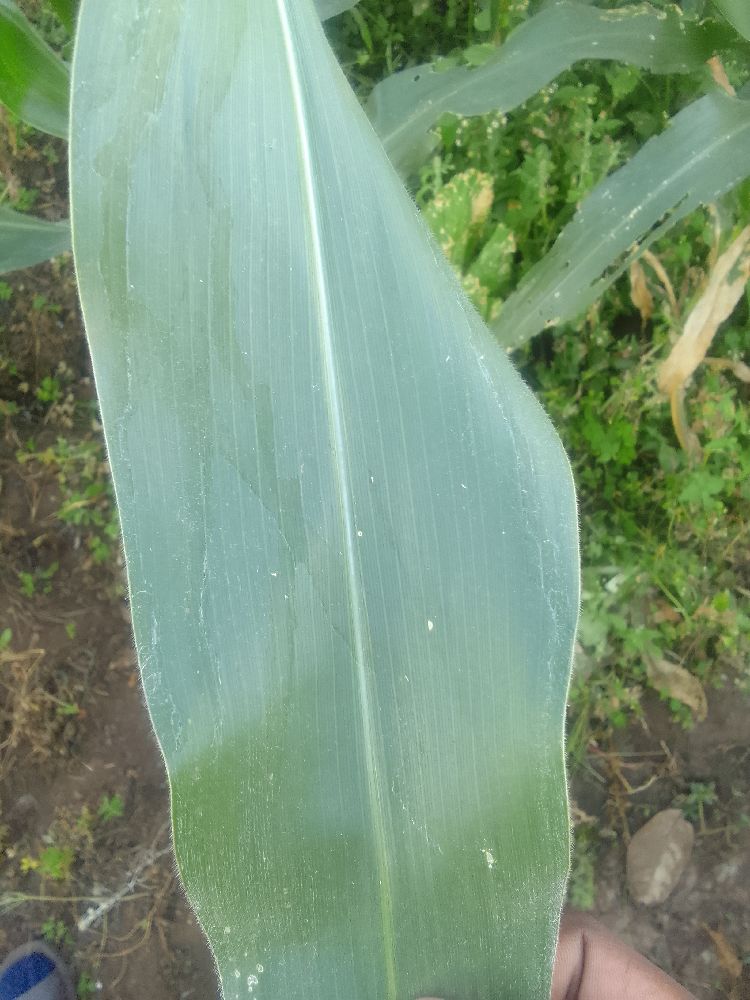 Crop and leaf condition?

maize, healthy
